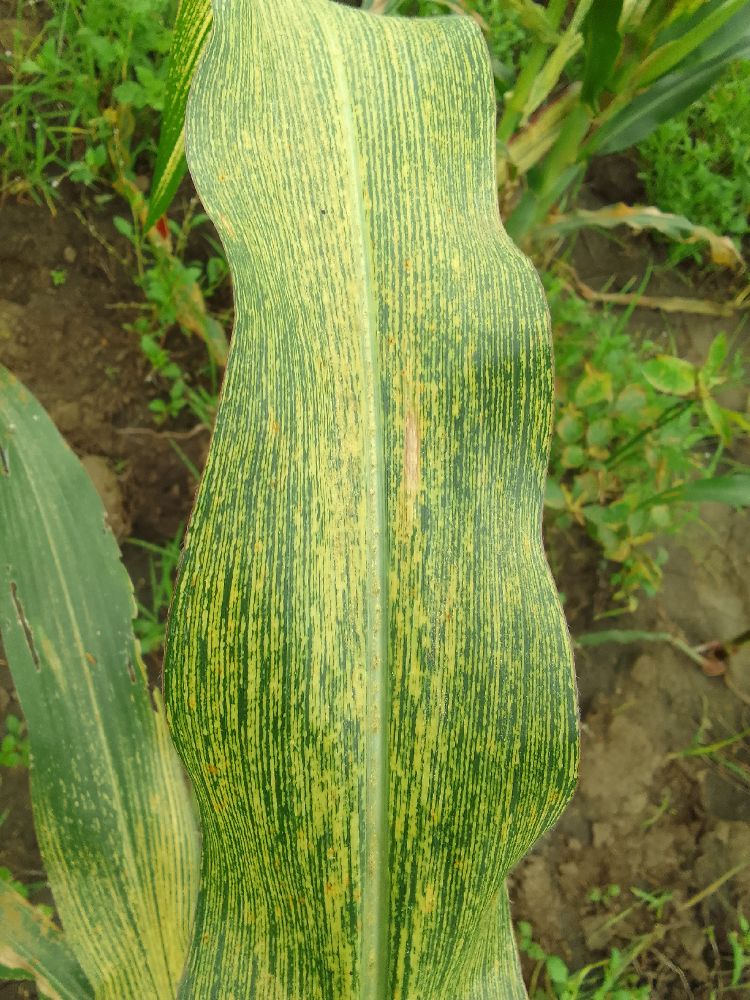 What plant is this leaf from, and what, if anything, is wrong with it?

maize, maize streak virus
